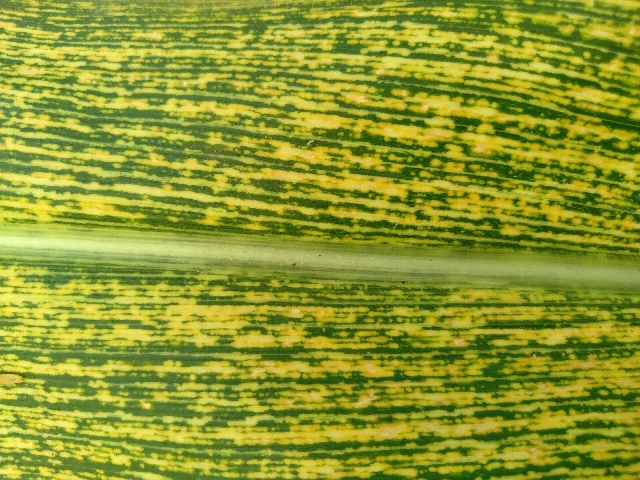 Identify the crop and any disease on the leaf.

maize, maize streak virus
